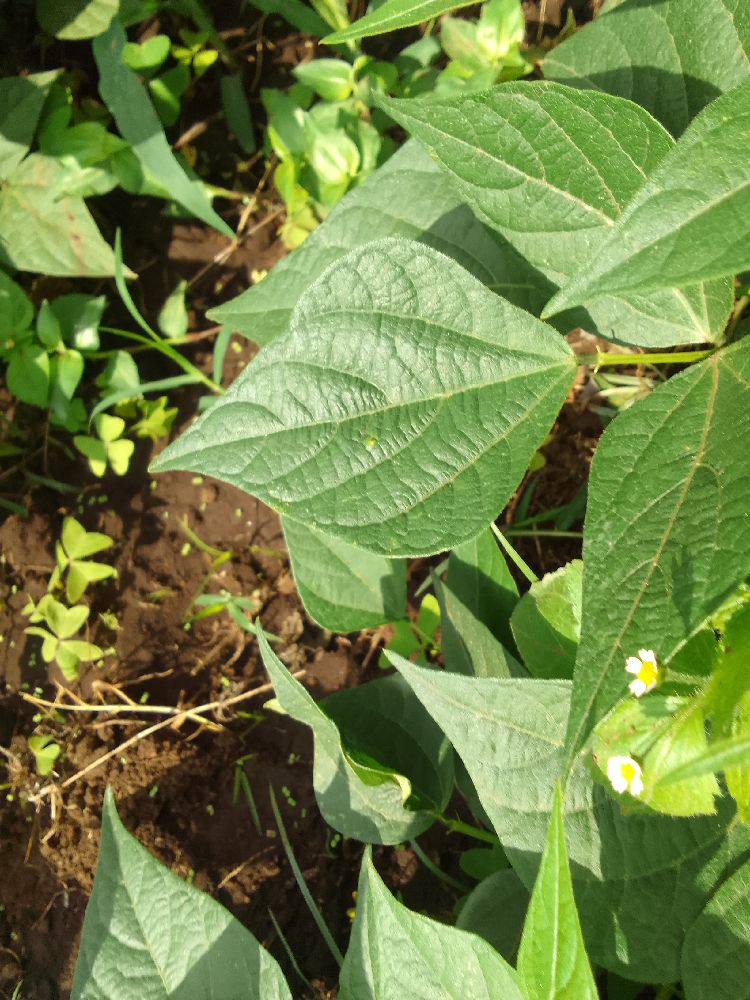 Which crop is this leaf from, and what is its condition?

common bean, healthy
